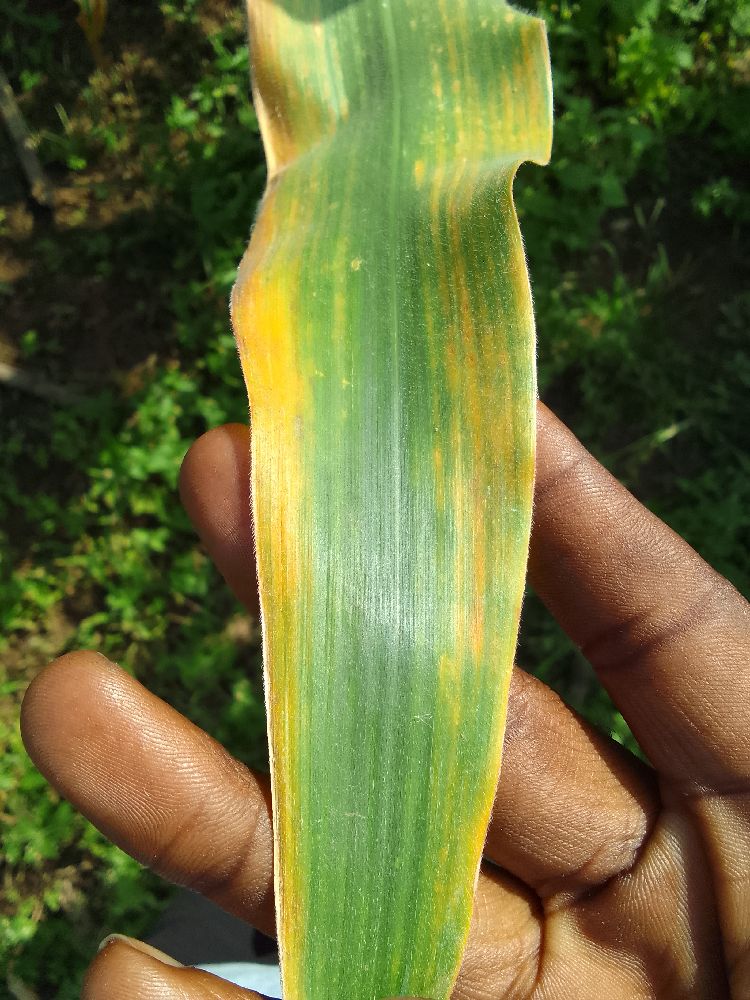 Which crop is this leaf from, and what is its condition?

maize, maize lethal necrosis
